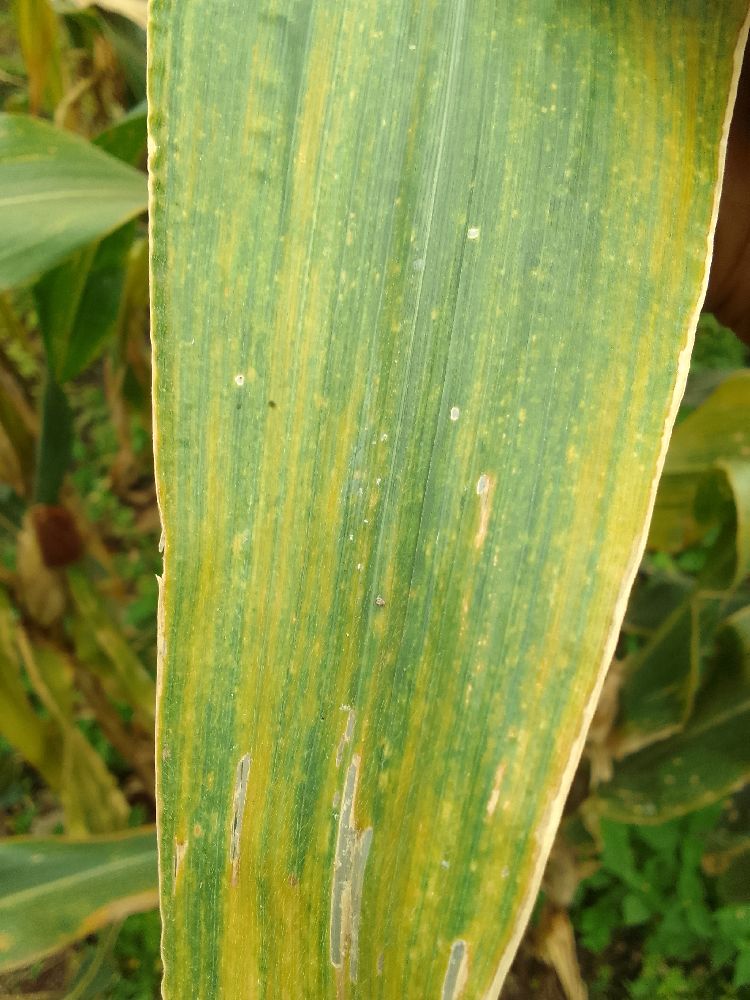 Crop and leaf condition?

maize, maize lethal necrosis
